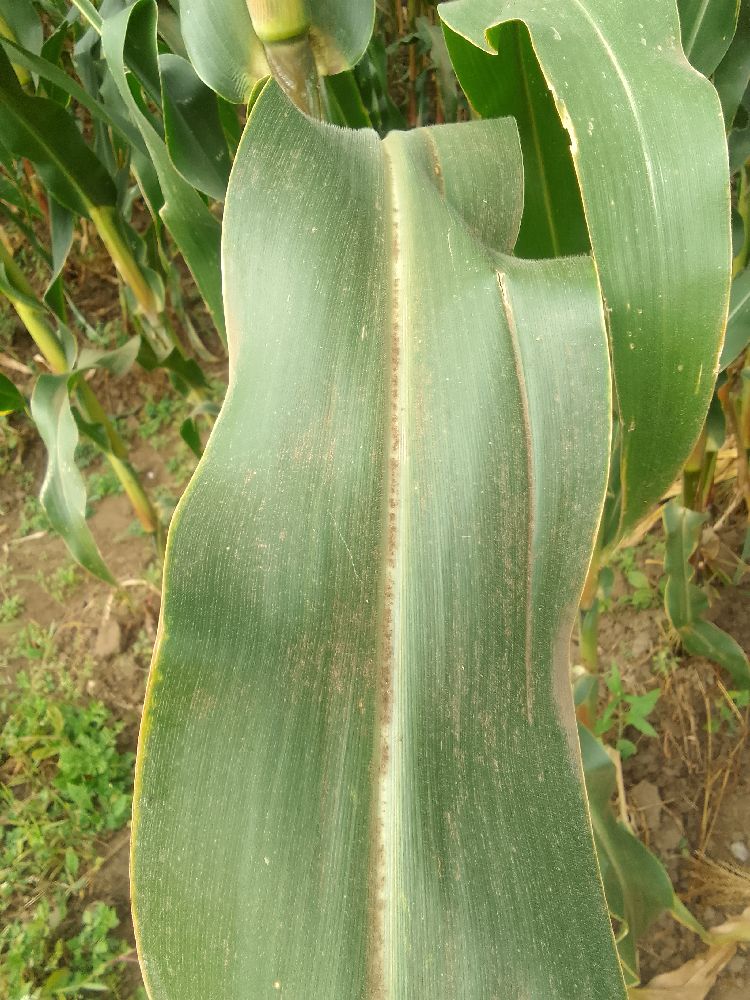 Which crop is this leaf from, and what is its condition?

maize, healthy
